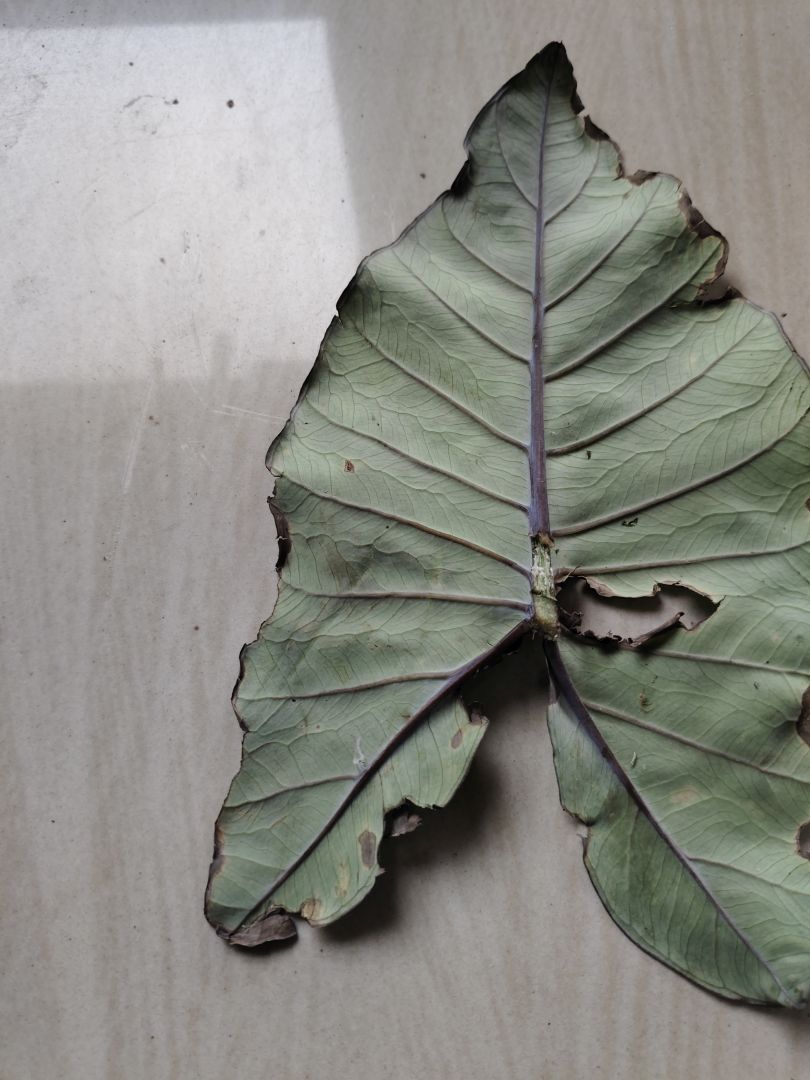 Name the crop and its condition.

taro, leaf blight
